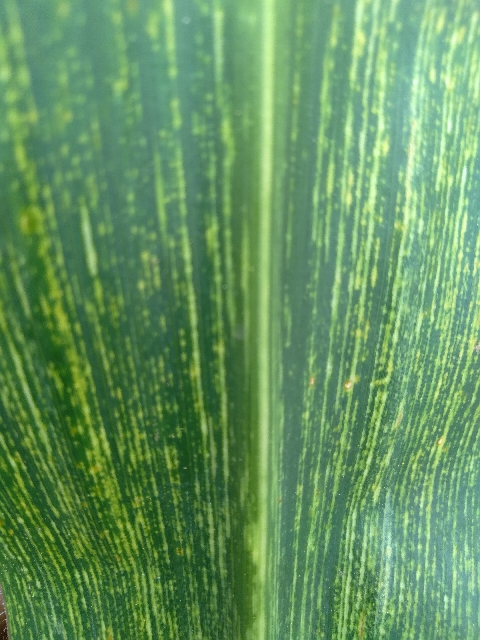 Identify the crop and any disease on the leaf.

maize, maize streak virus
